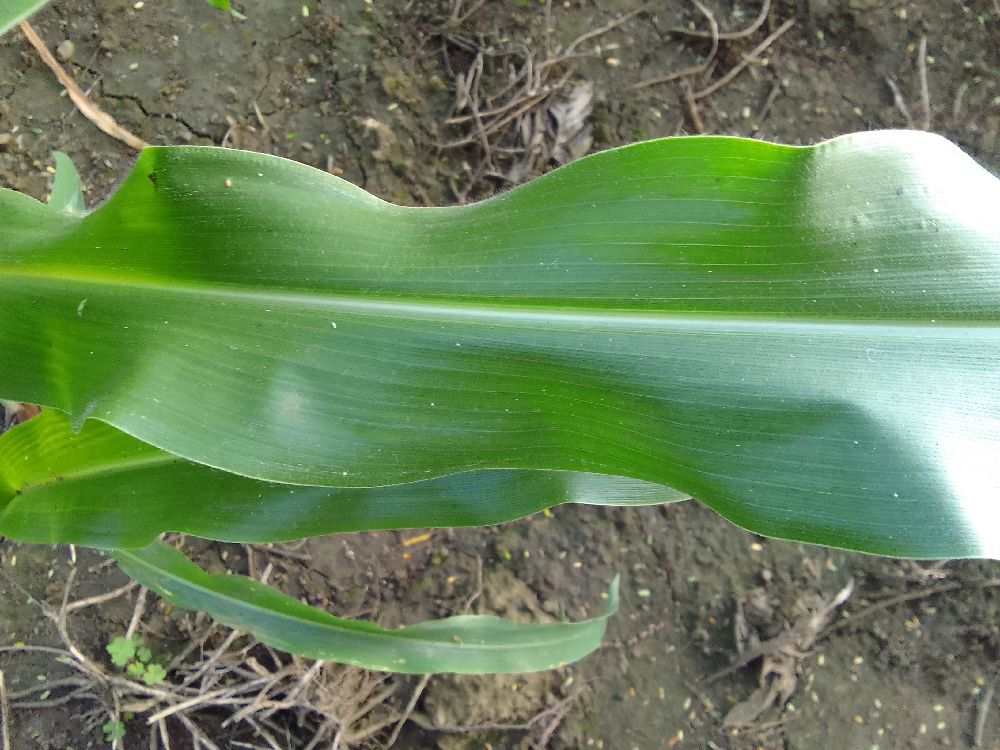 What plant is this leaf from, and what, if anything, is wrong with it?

maize, healthy
